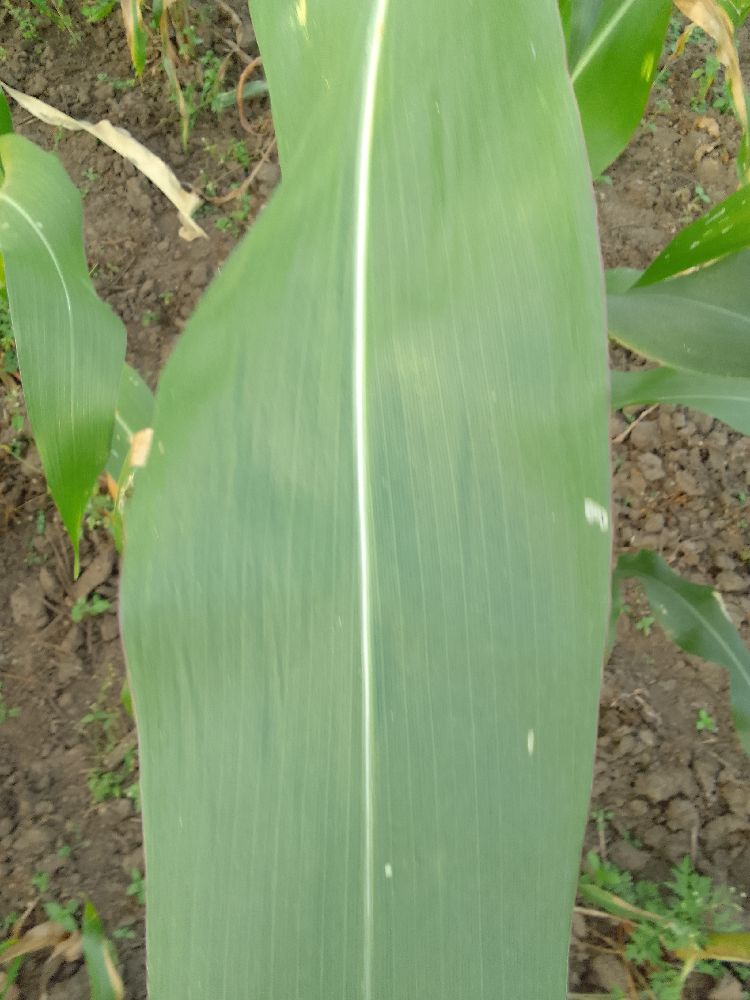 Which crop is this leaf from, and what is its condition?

maize, healthy
